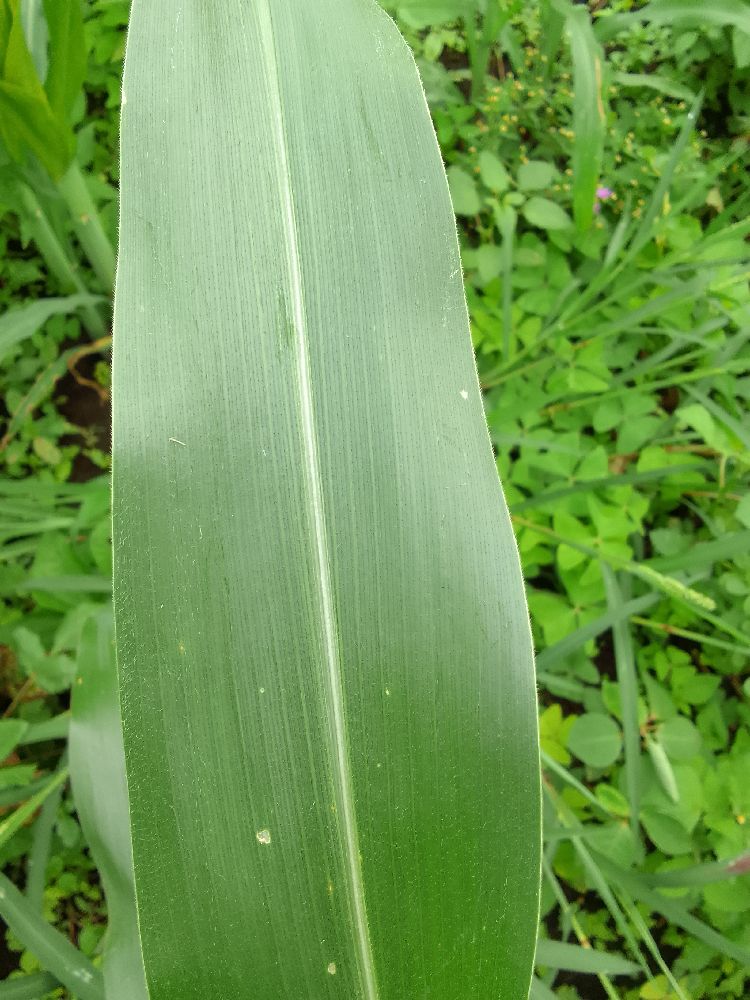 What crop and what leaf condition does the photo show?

maize, healthy
